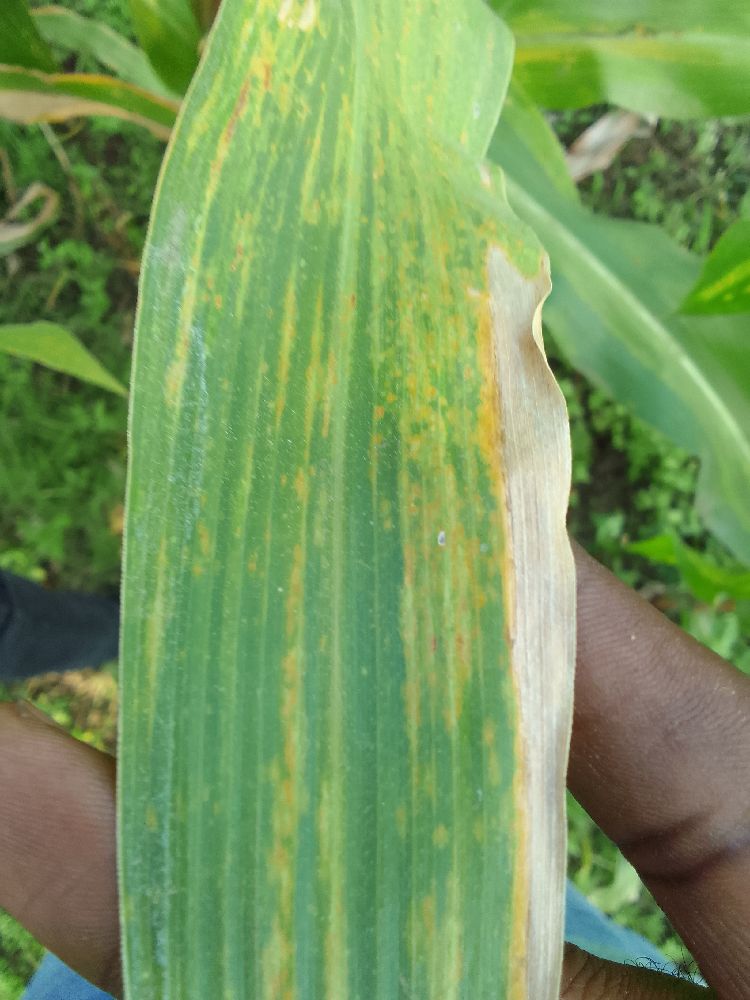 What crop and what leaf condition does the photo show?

maize, maize lethal necrosis
